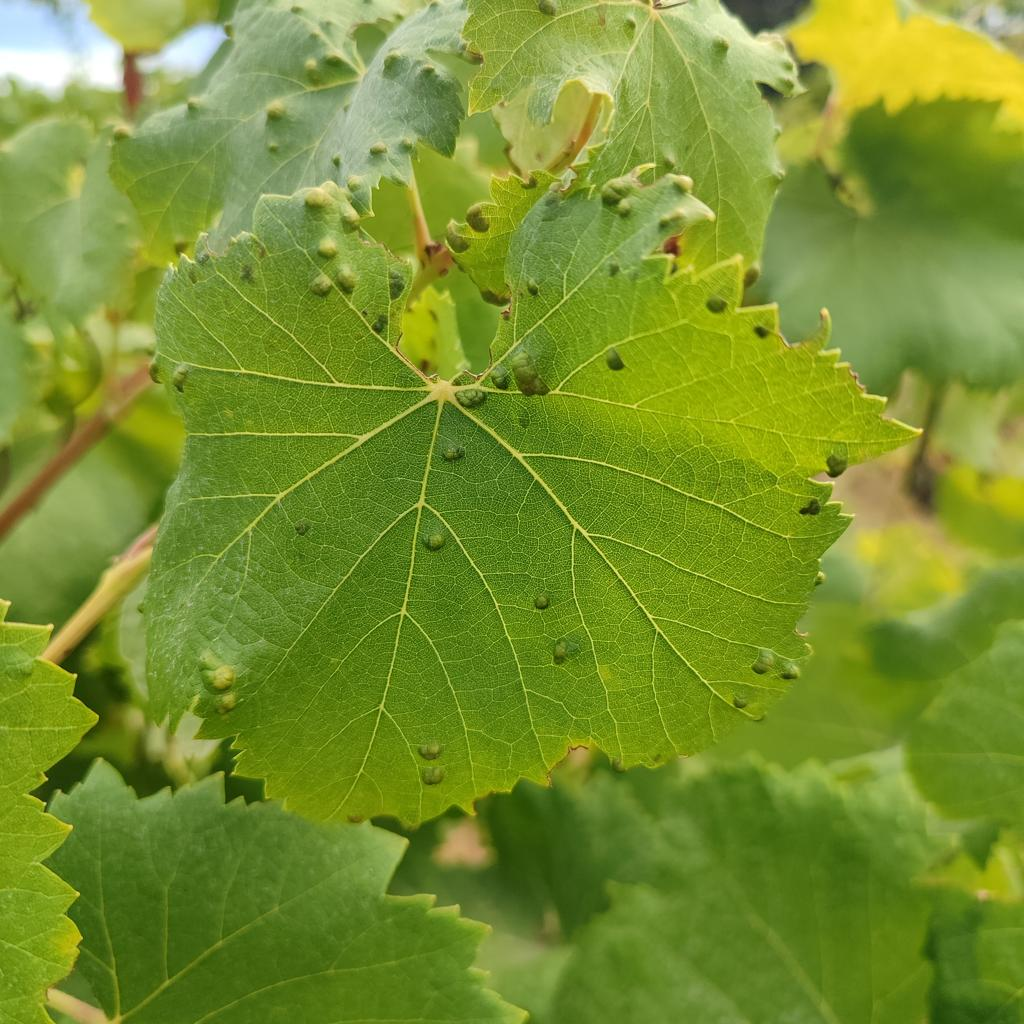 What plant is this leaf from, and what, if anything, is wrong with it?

grapevine, erineum mite
